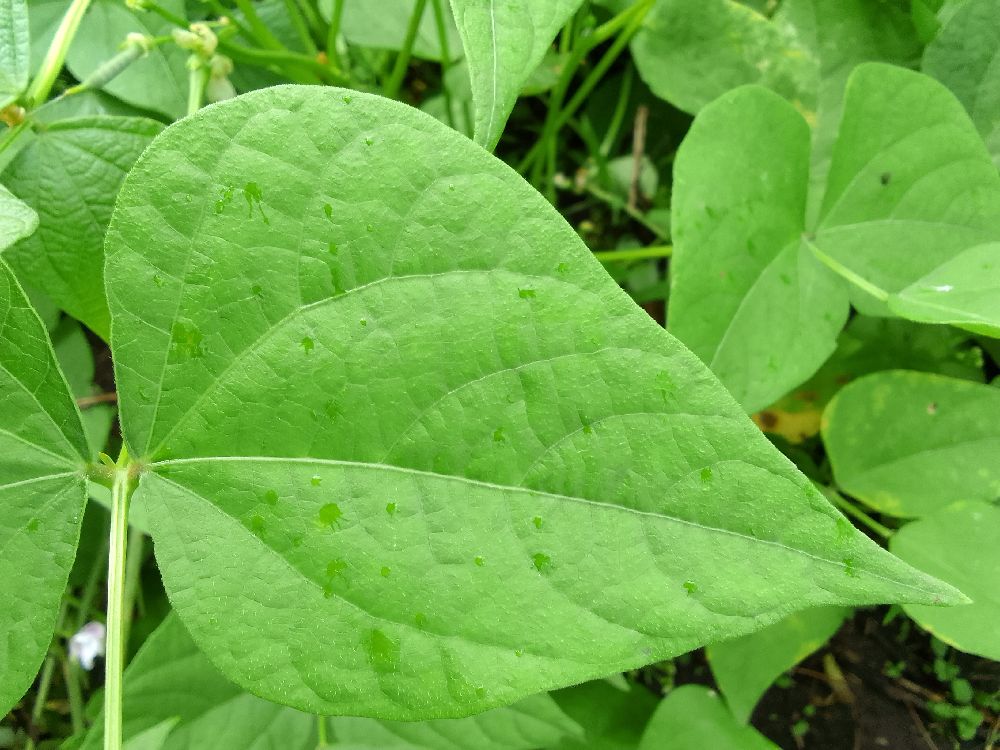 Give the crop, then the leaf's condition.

common bean, healthy
